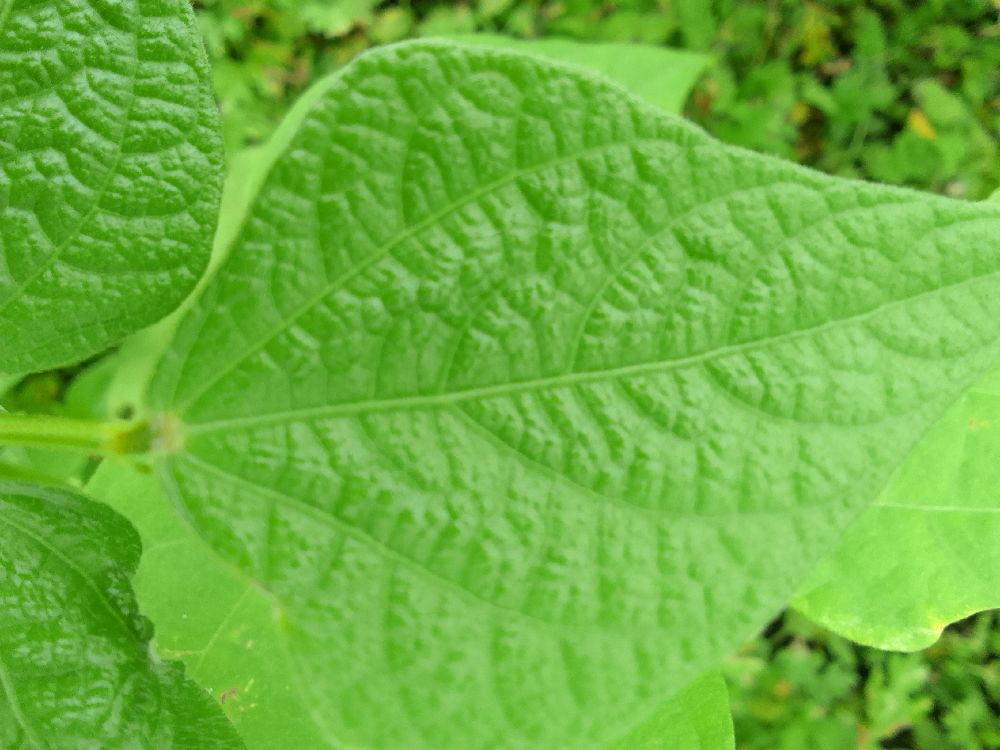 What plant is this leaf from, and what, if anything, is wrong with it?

common bean, healthy
